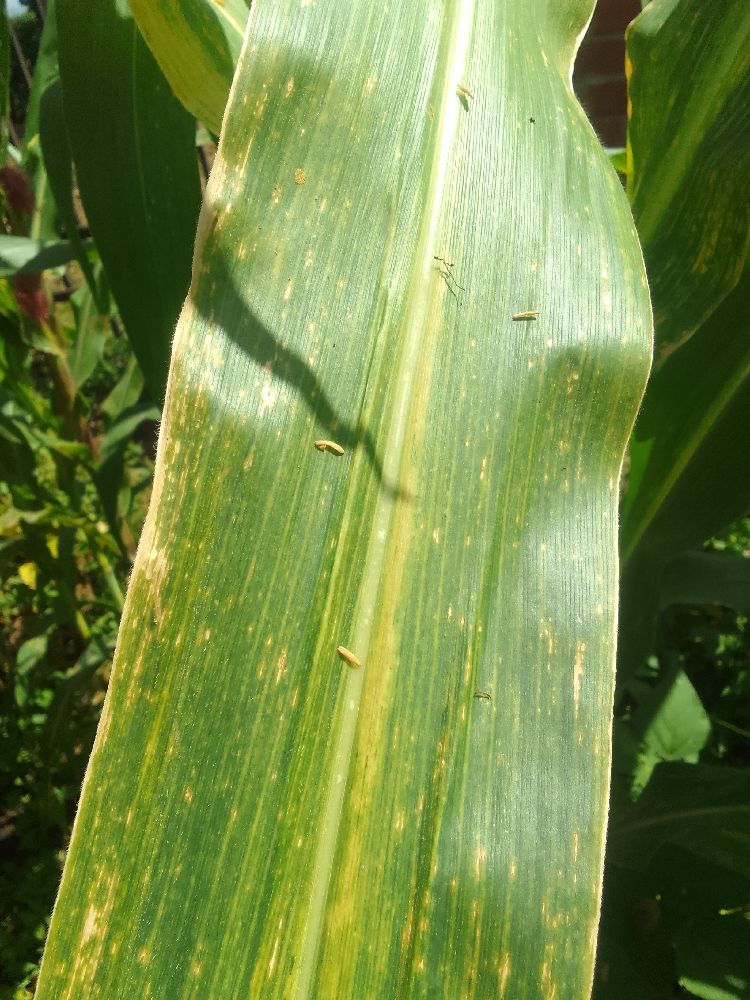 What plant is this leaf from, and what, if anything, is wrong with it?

maize, maize lethal necrosis
